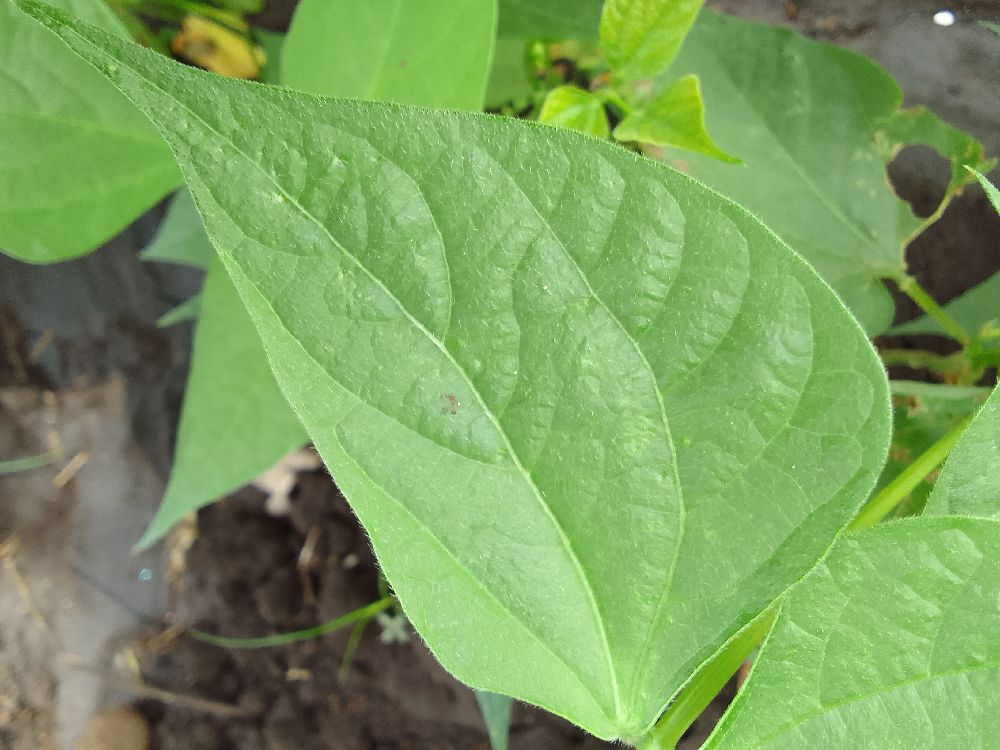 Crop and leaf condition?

common bean, healthy
